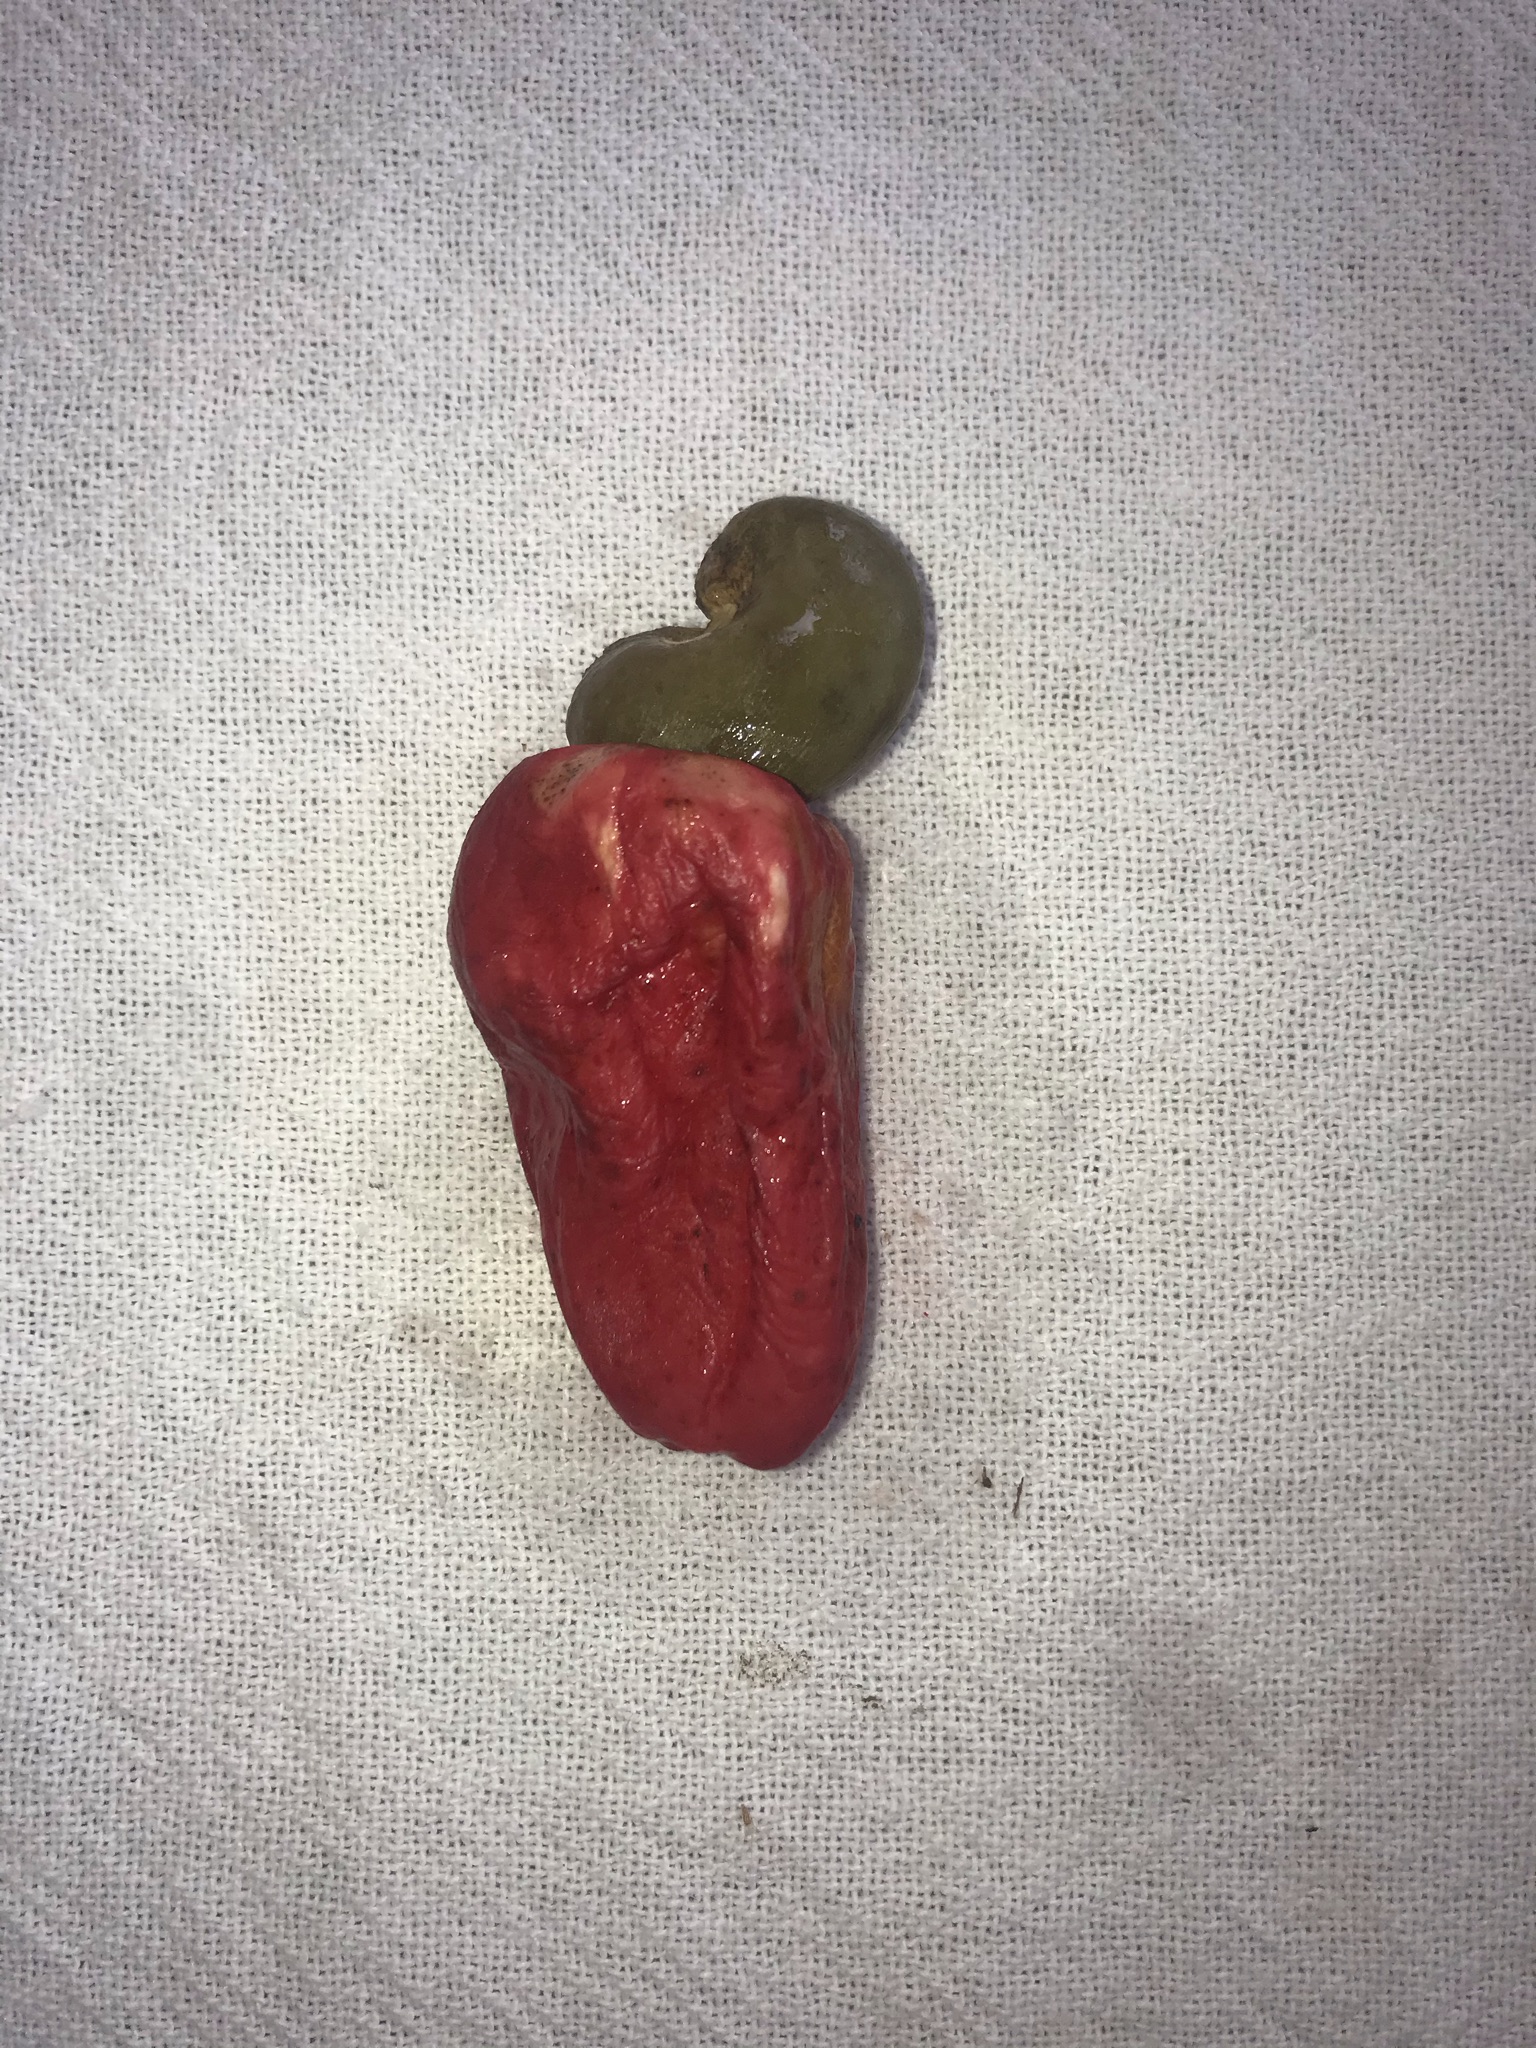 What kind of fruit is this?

caju vermelho
